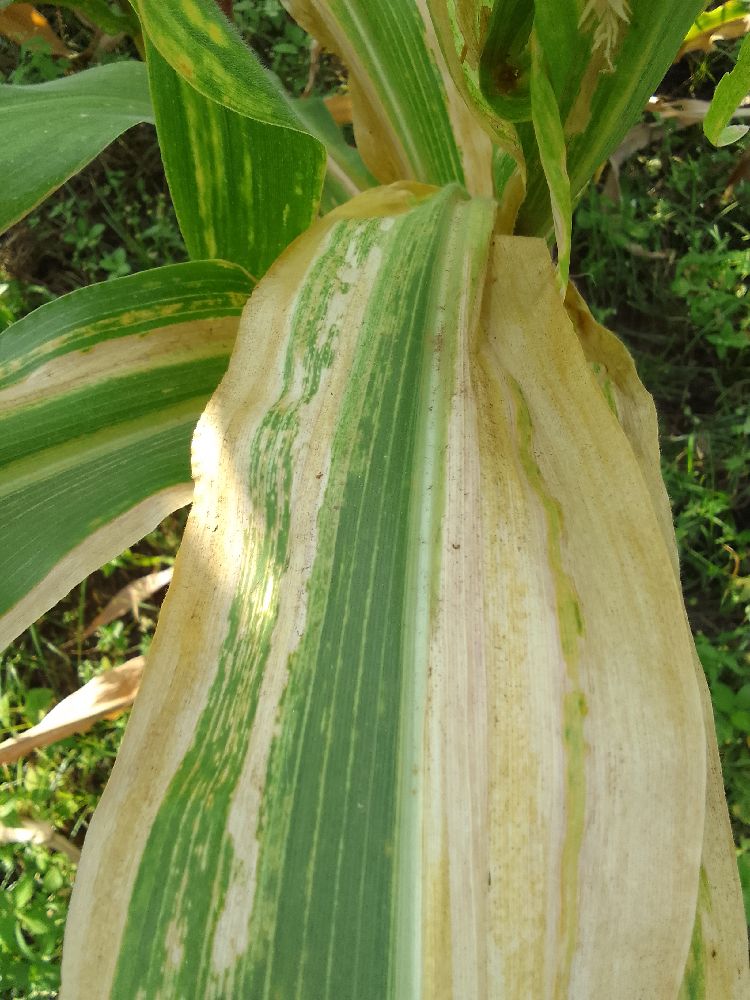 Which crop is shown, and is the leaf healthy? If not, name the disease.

maize, maize lethal necrosis
